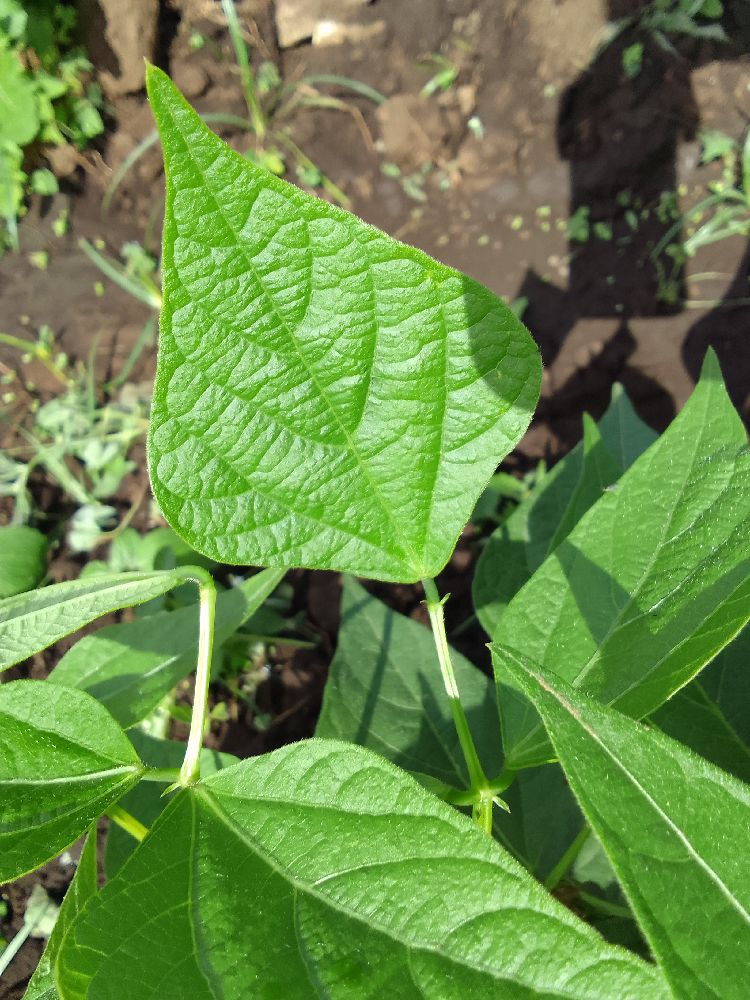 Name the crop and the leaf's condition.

common bean, healthy
